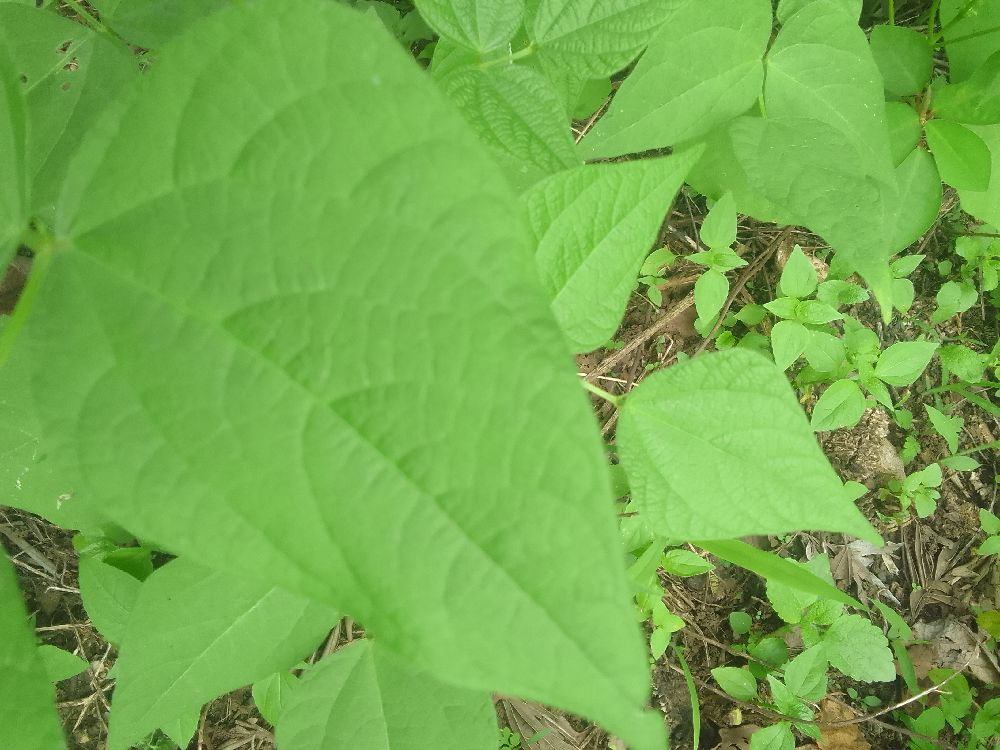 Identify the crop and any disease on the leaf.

common bean, healthy
